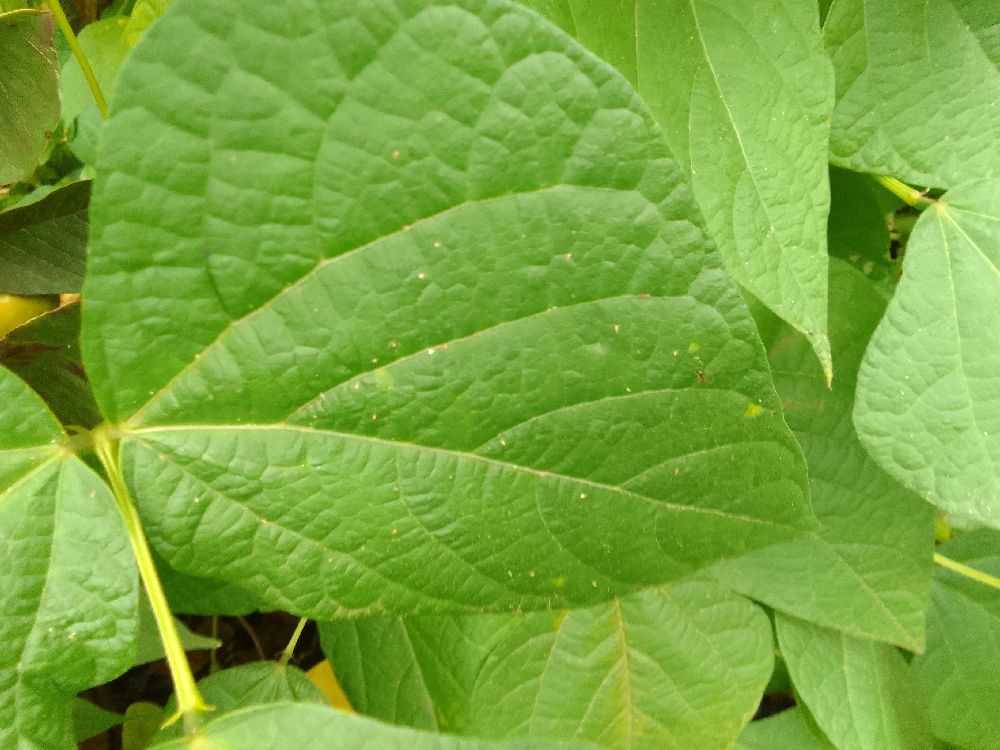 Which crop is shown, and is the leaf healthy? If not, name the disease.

common bean, healthy
